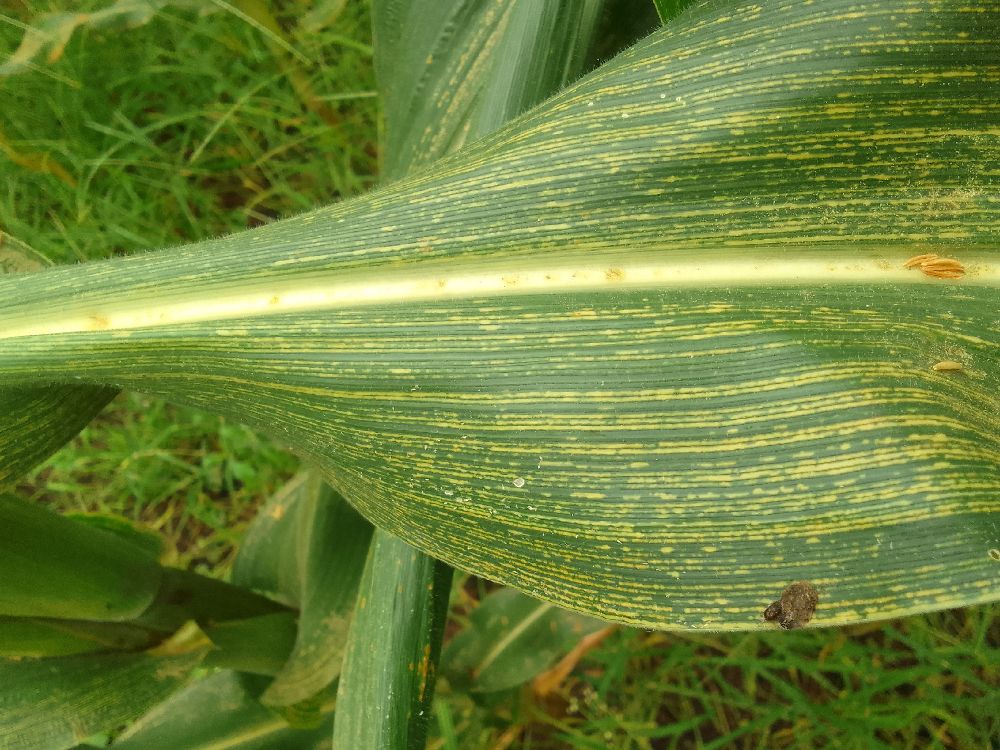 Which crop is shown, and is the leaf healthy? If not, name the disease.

maize, maize streak virus
